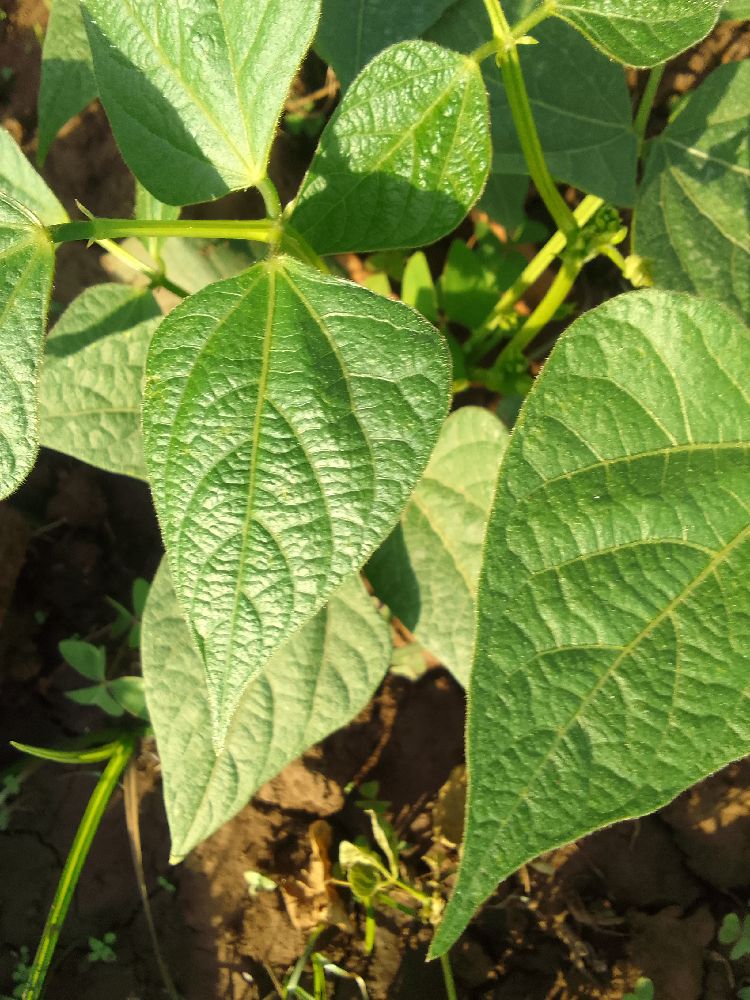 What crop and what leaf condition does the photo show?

common bean, healthy
